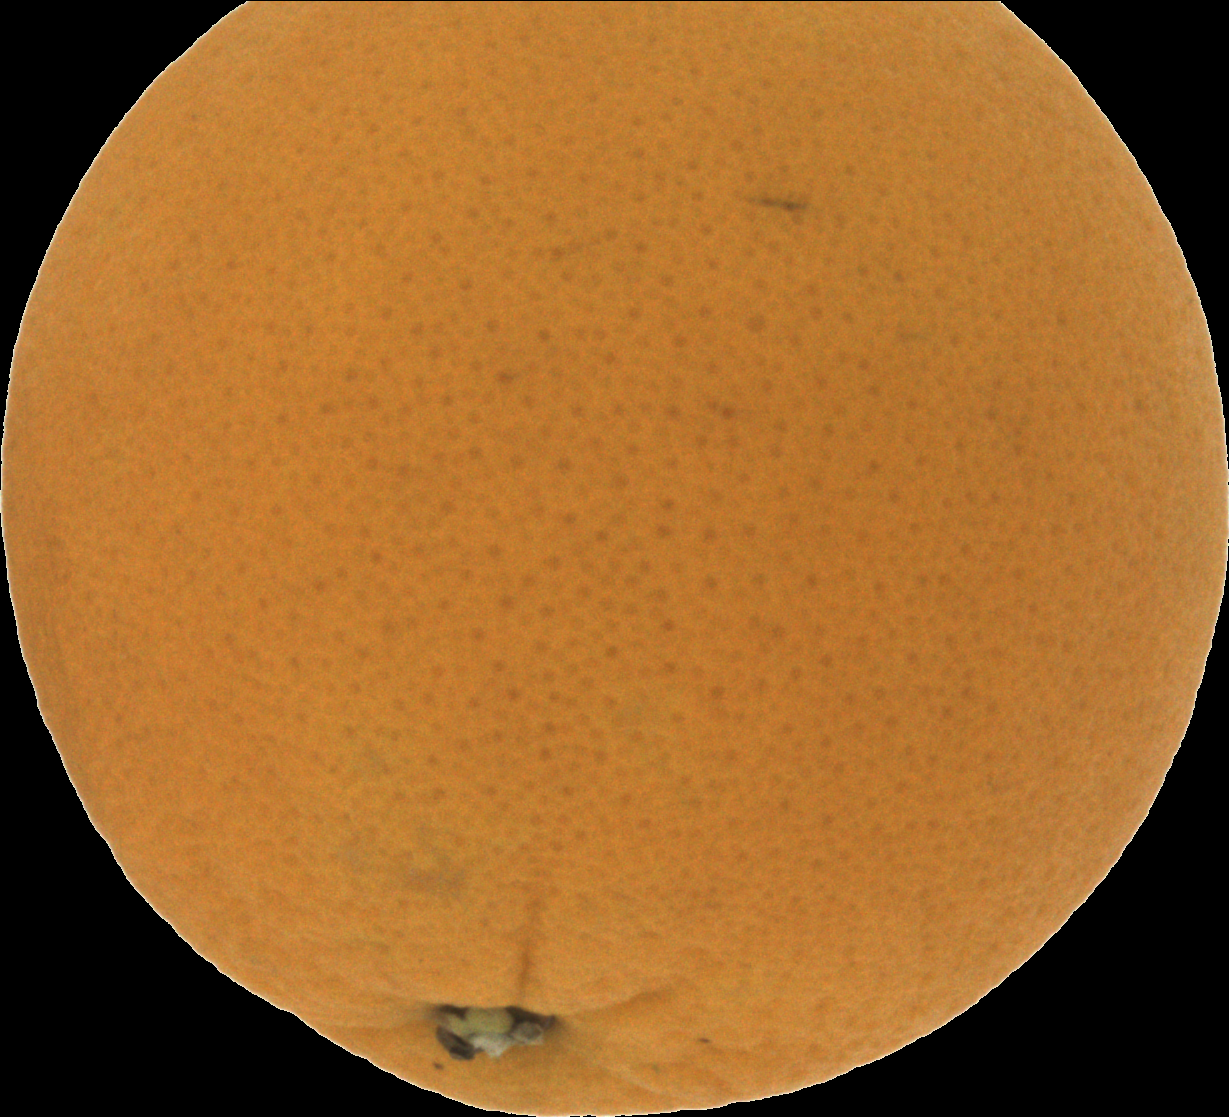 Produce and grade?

orange, good
